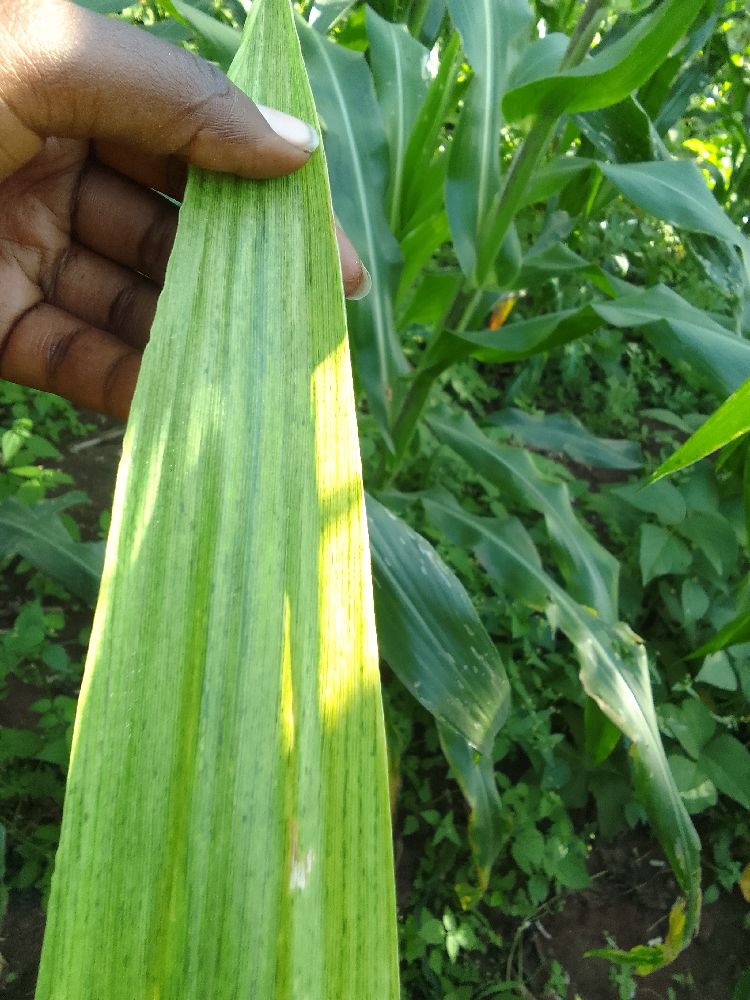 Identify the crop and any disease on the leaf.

maize, maize lethal necrosis
